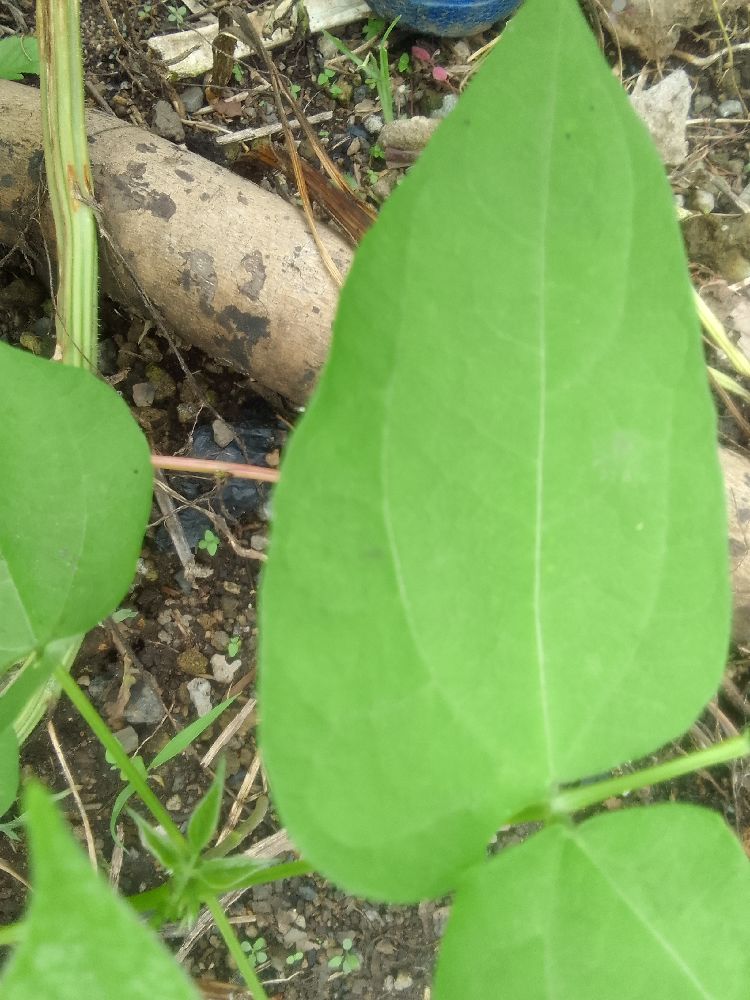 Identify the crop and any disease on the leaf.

common bean, healthy
